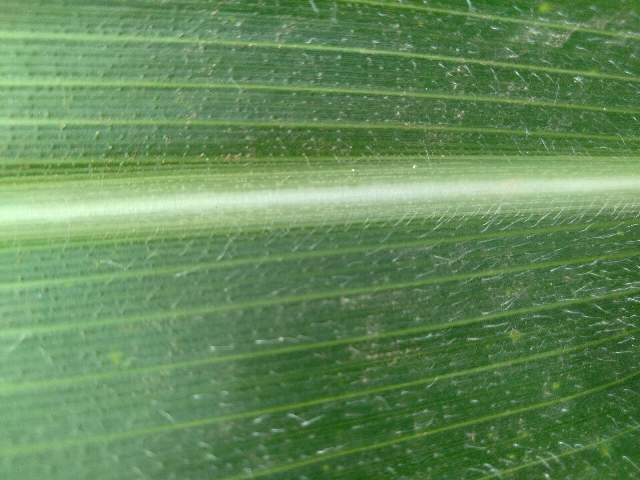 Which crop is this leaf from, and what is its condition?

maize, healthy
